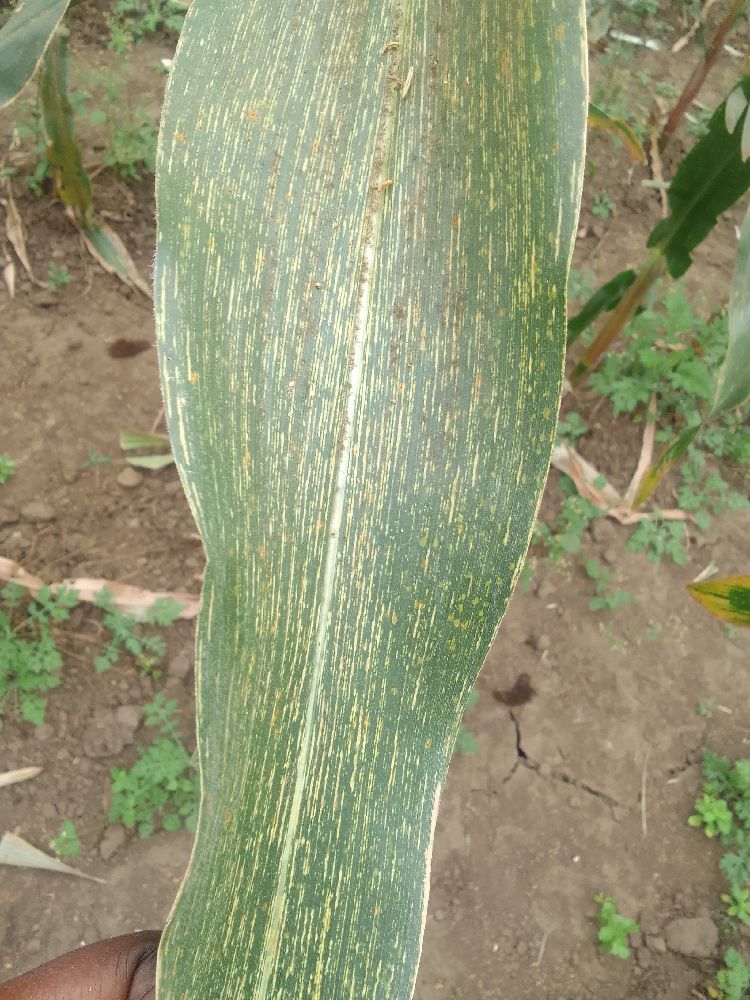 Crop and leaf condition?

maize, maize streak virus
